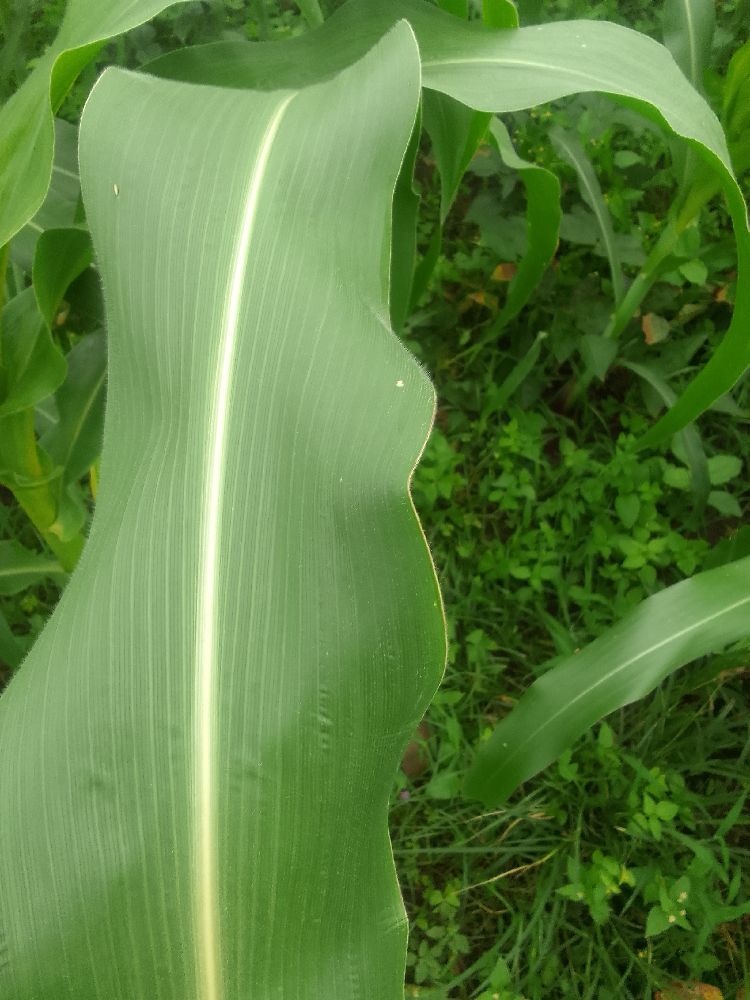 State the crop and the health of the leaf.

maize, healthy
